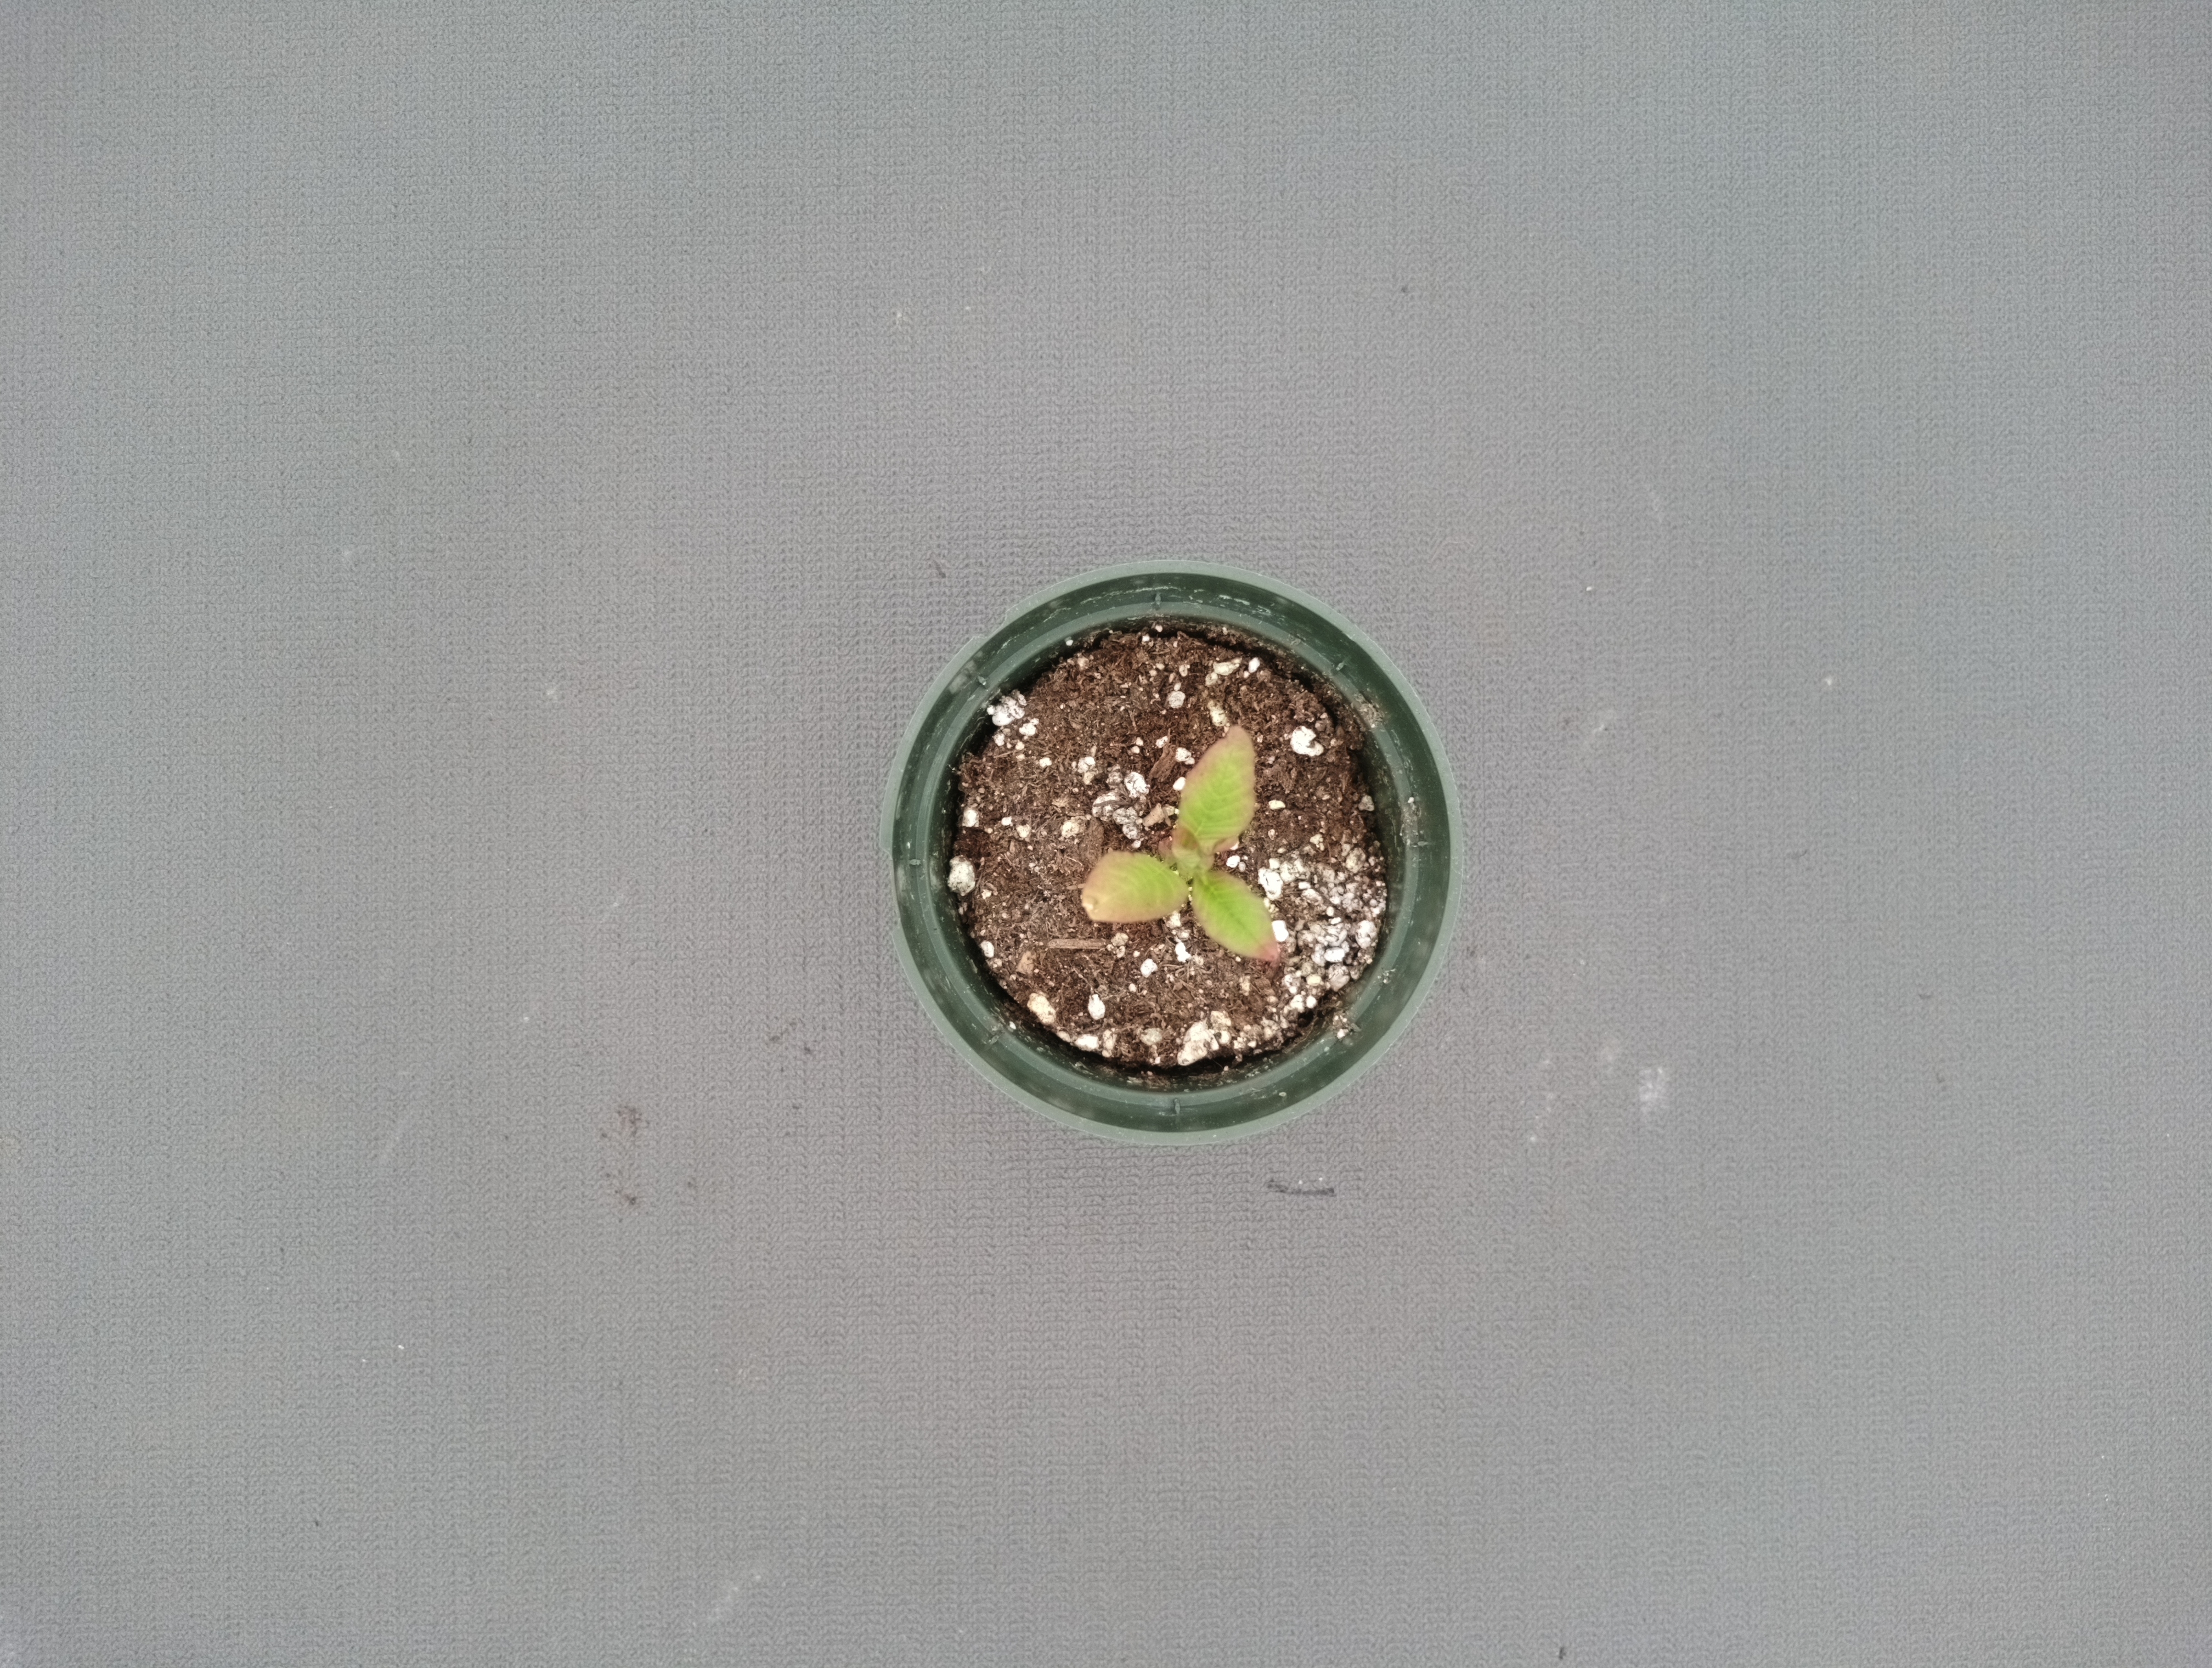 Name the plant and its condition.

waterhemp, chlorosis only
